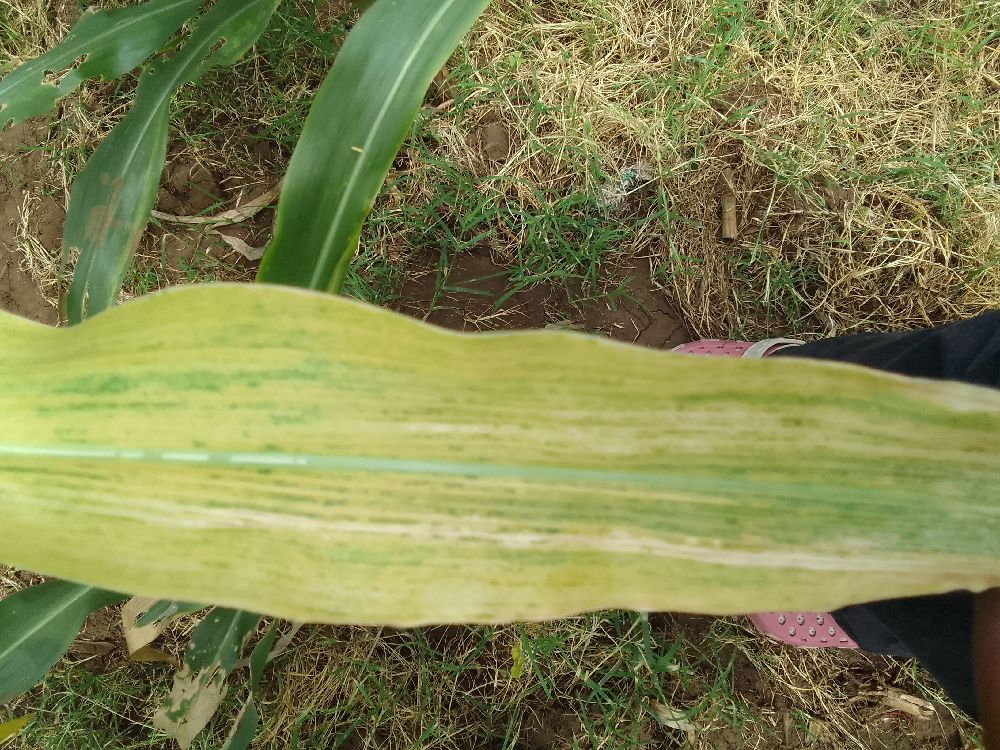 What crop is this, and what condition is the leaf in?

maize, maize lethal necrosis
